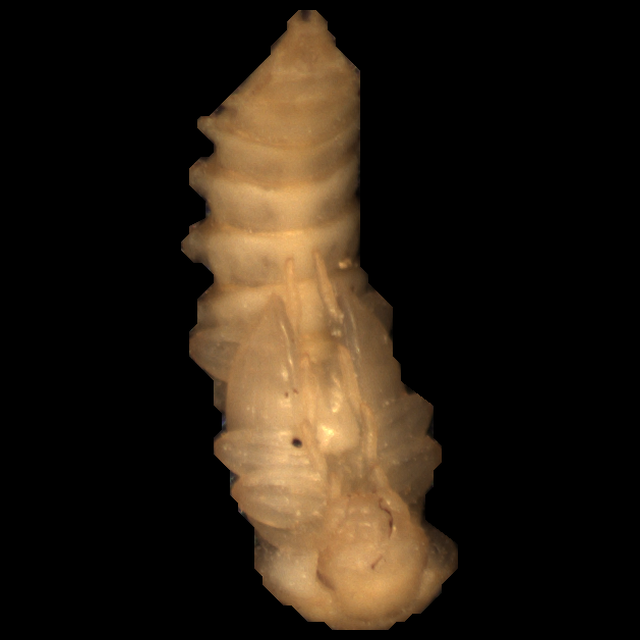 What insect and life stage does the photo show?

mealworm pupa
